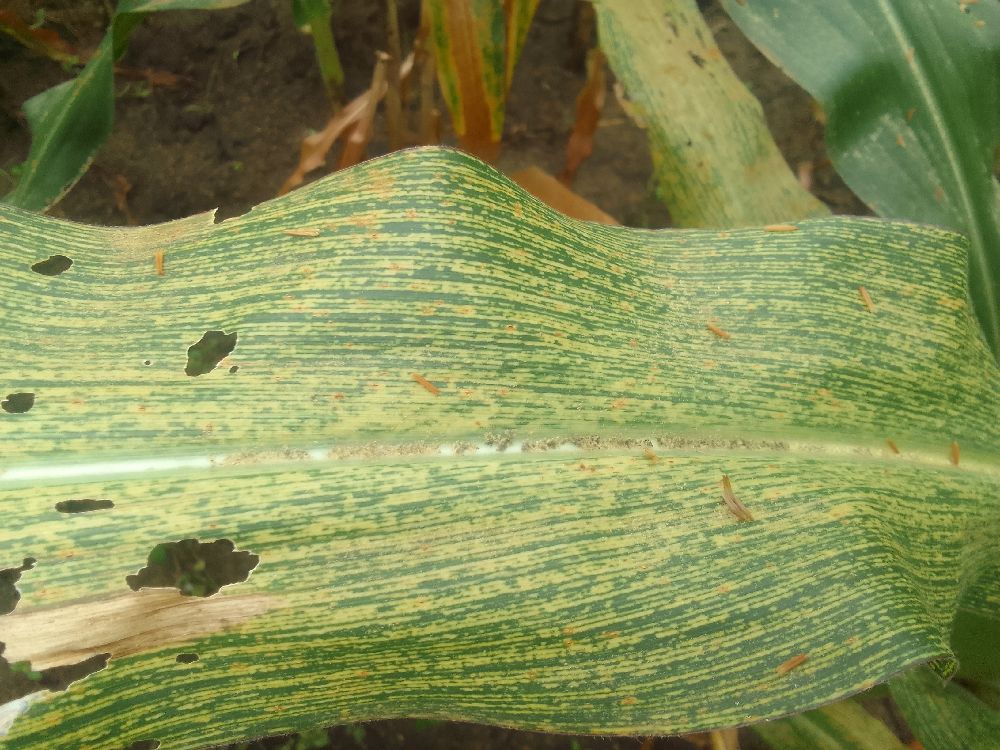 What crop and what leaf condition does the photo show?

maize, maize streak virus
